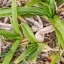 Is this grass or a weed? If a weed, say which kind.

grass
